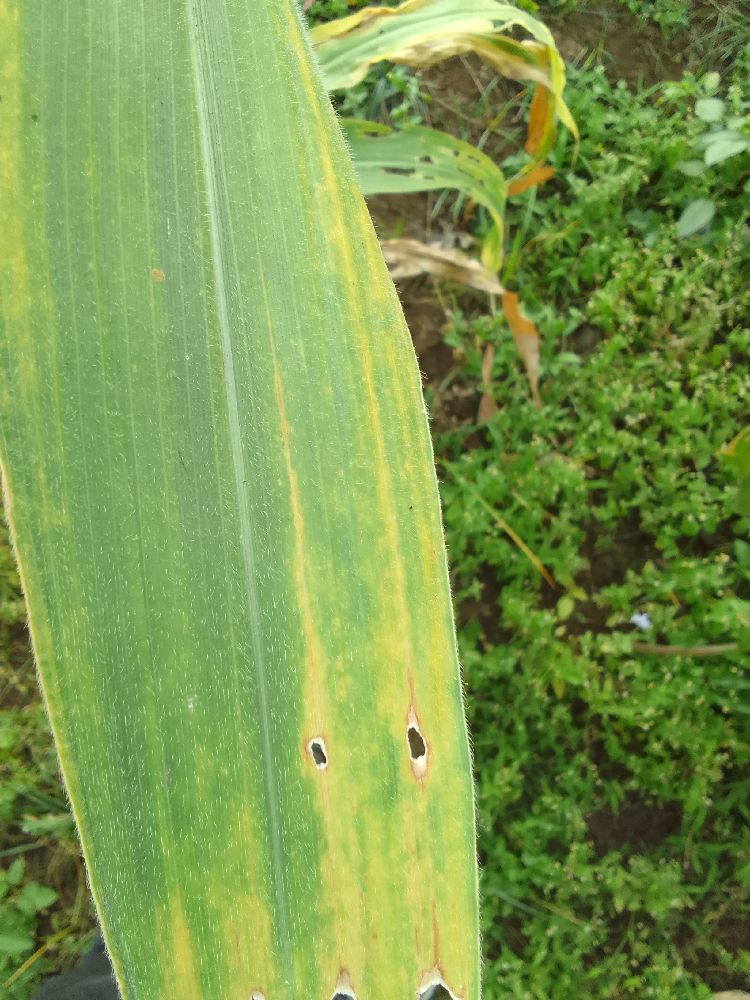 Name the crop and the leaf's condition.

maize, maize lethal necrosis
